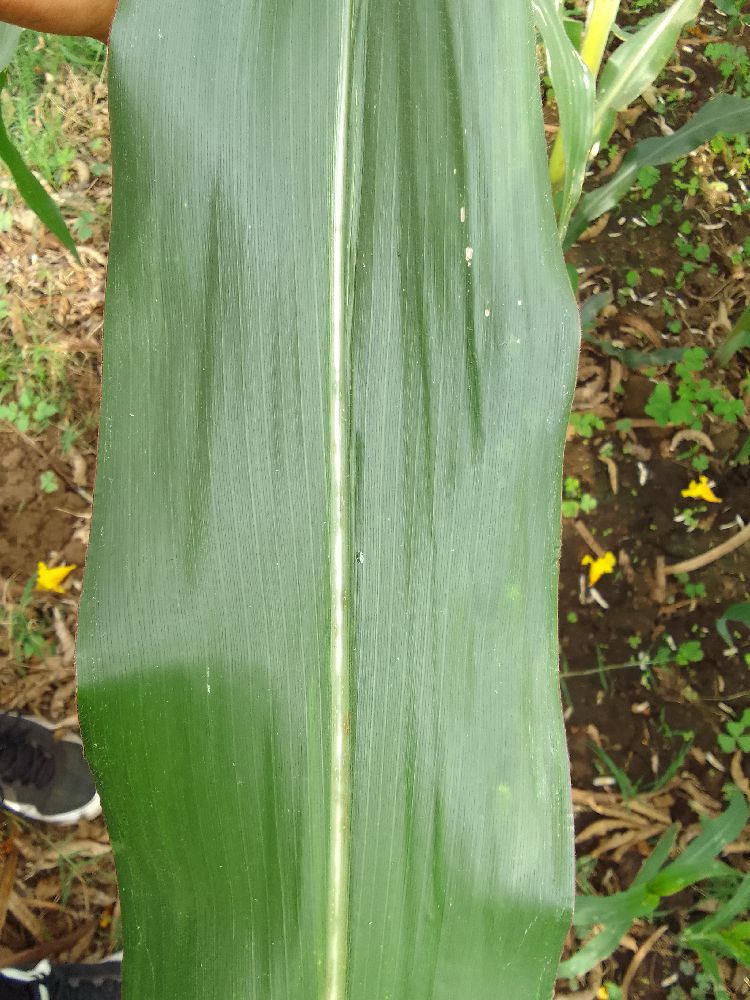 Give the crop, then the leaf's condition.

maize, healthy
